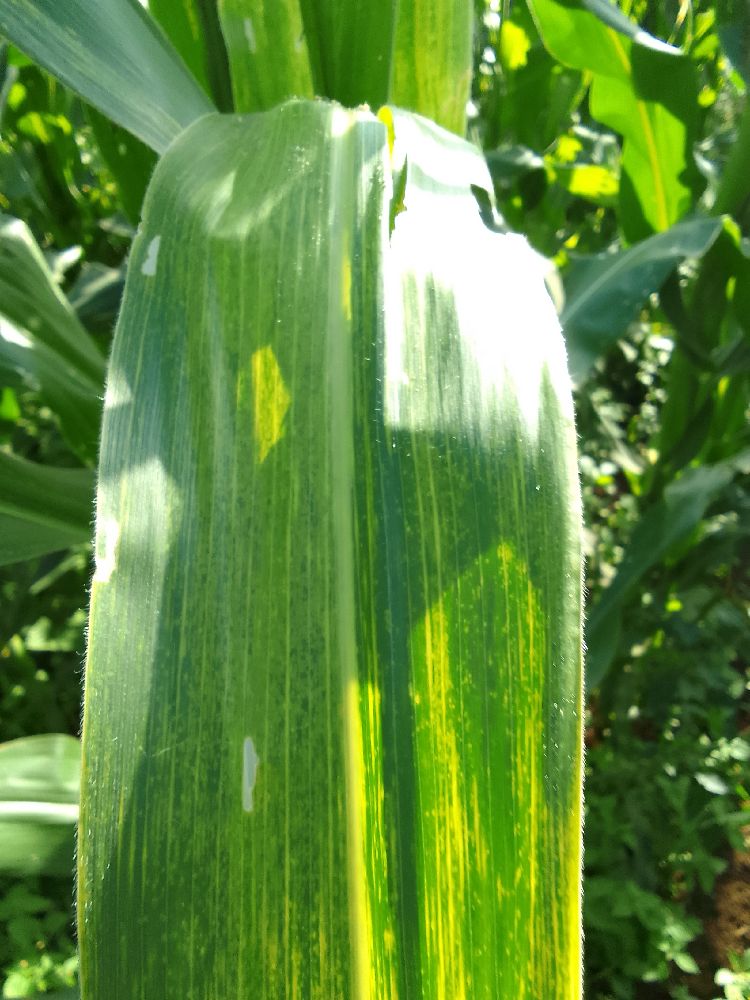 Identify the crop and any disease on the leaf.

maize, maize lethal necrosis
